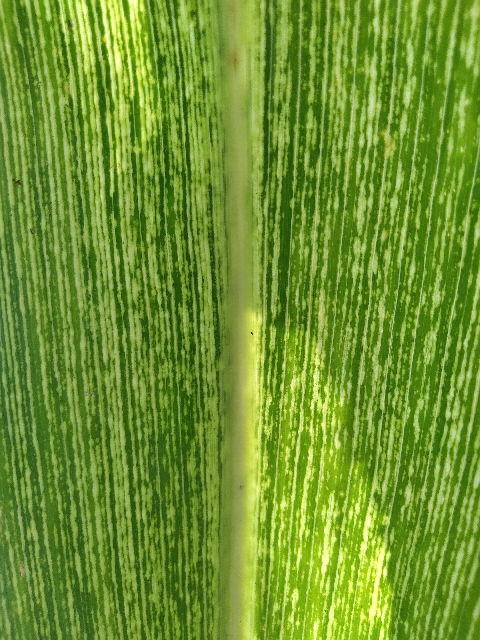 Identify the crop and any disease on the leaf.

maize, maize streak virus
